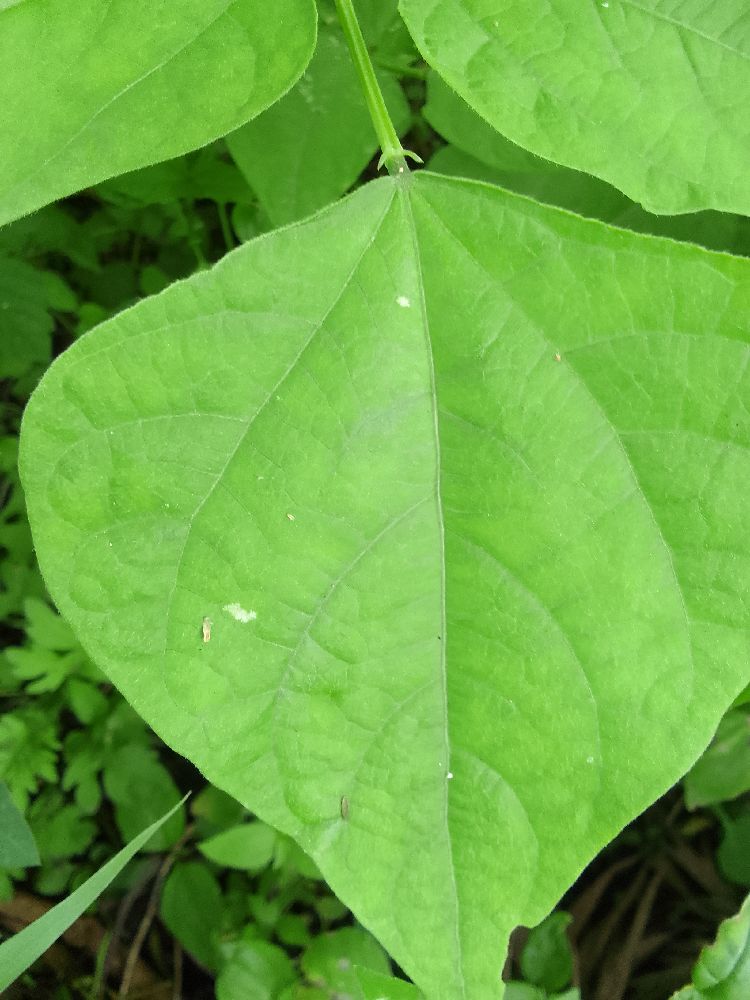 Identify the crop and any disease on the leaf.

common bean, healthy
